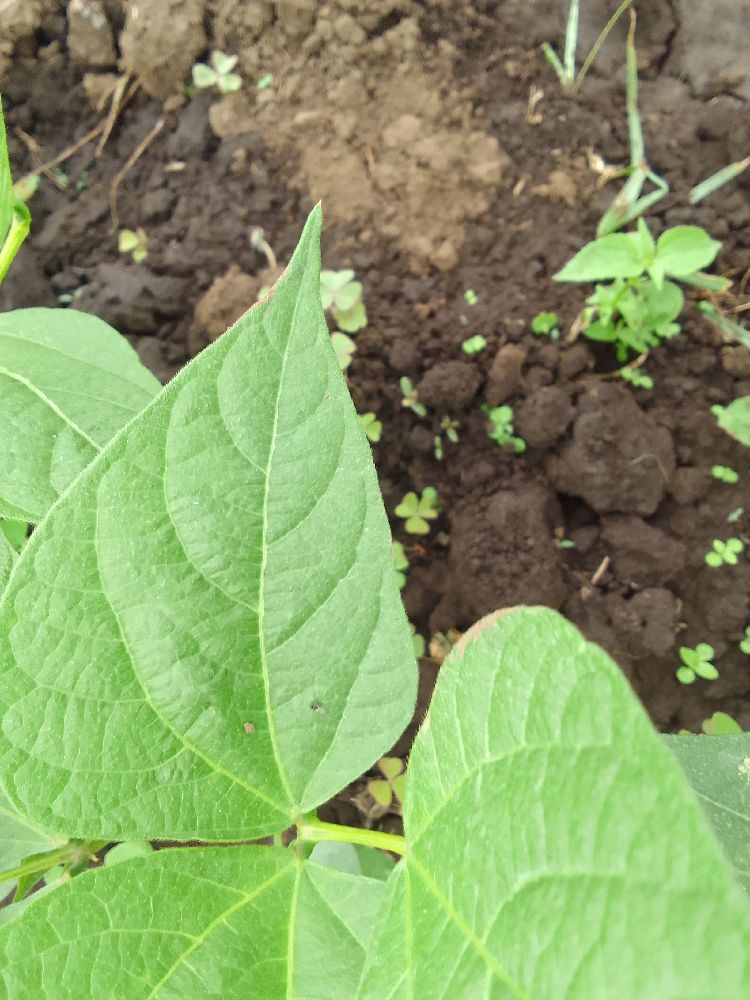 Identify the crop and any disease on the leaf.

common bean, healthy
